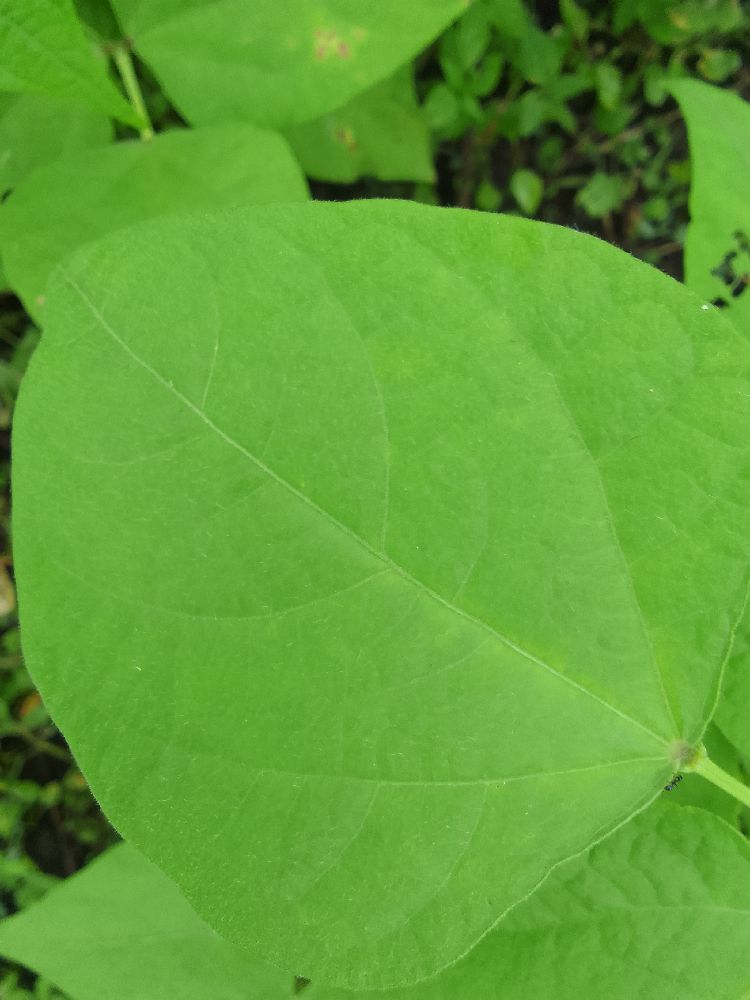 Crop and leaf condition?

common bean, healthy
